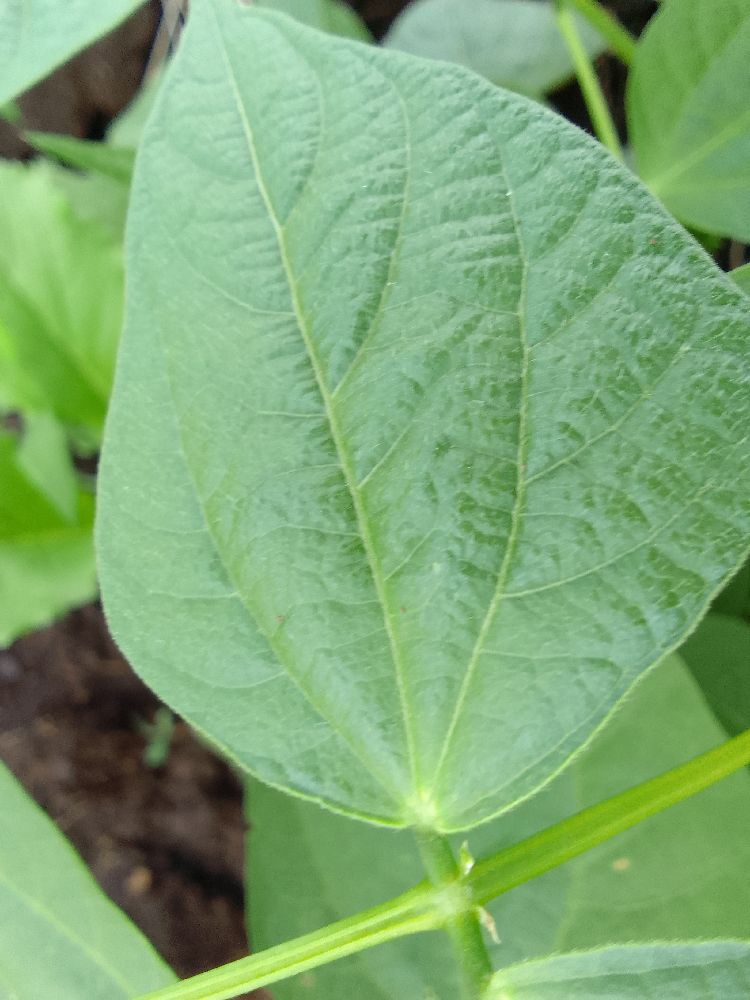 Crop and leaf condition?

common bean, healthy
